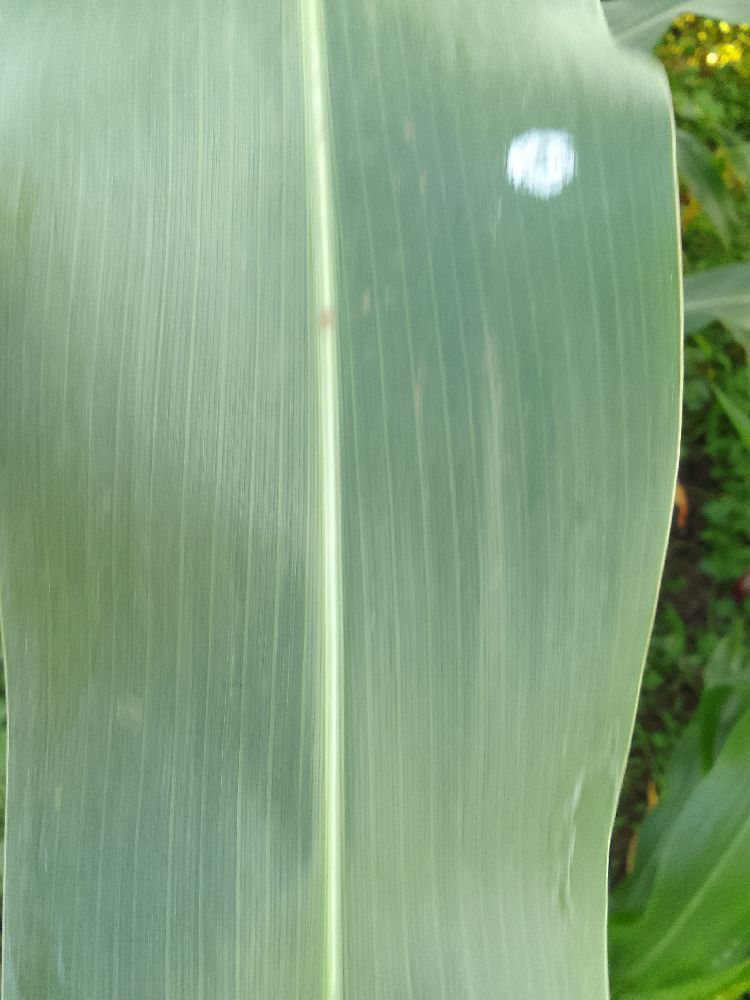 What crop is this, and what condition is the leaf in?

maize, healthy
